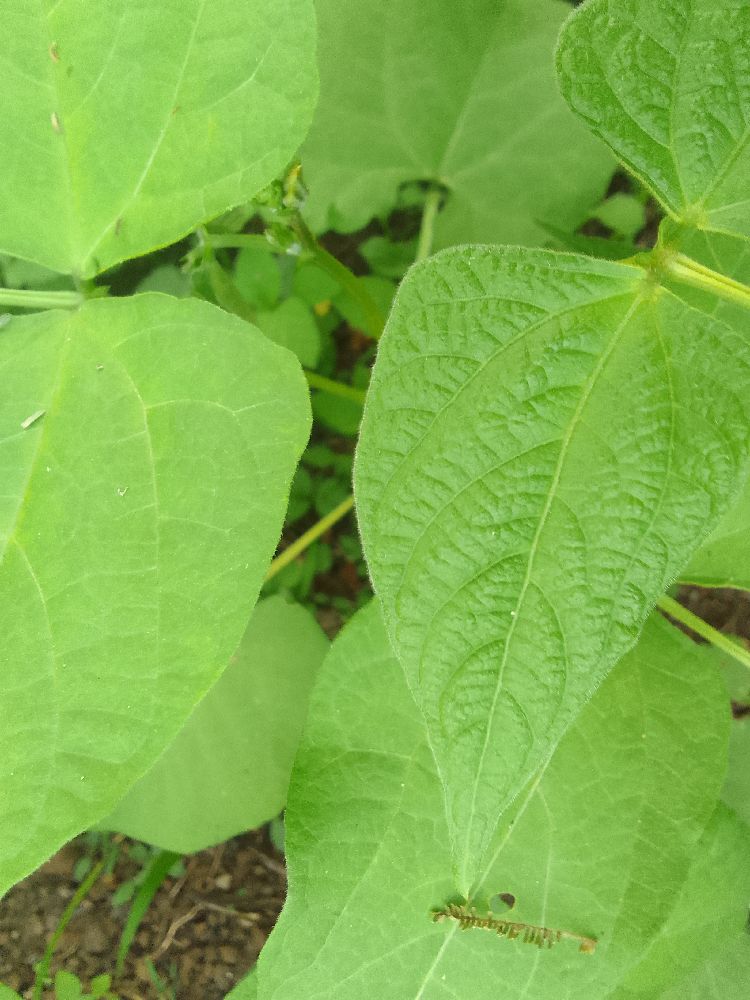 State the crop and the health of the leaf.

common bean, healthy
